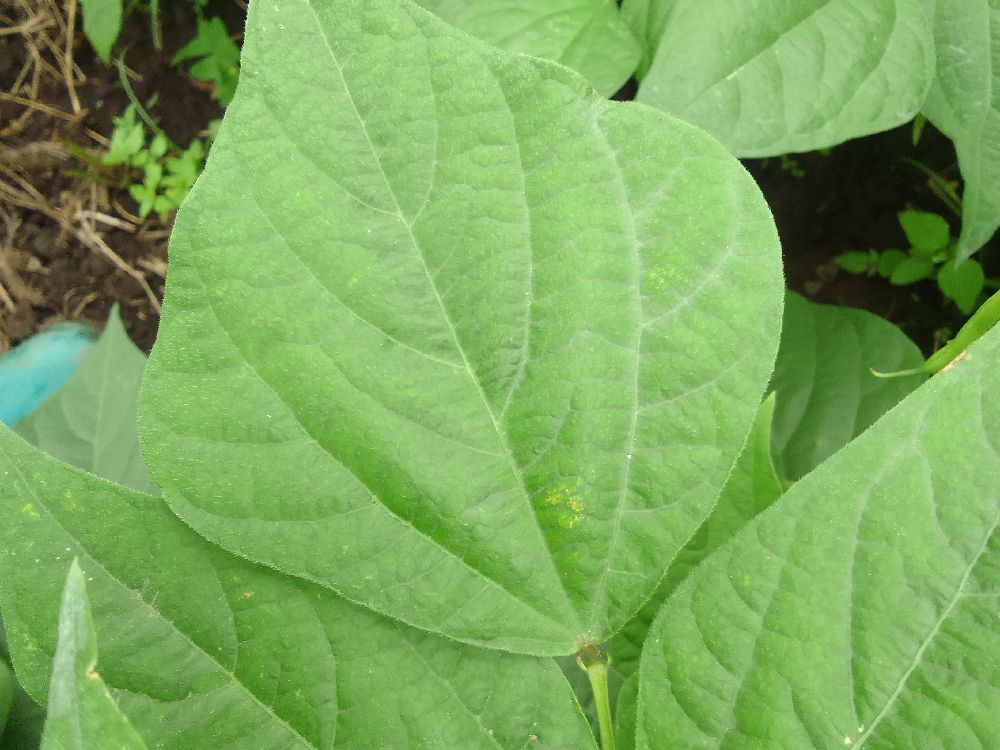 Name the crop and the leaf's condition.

common bean, healthy
